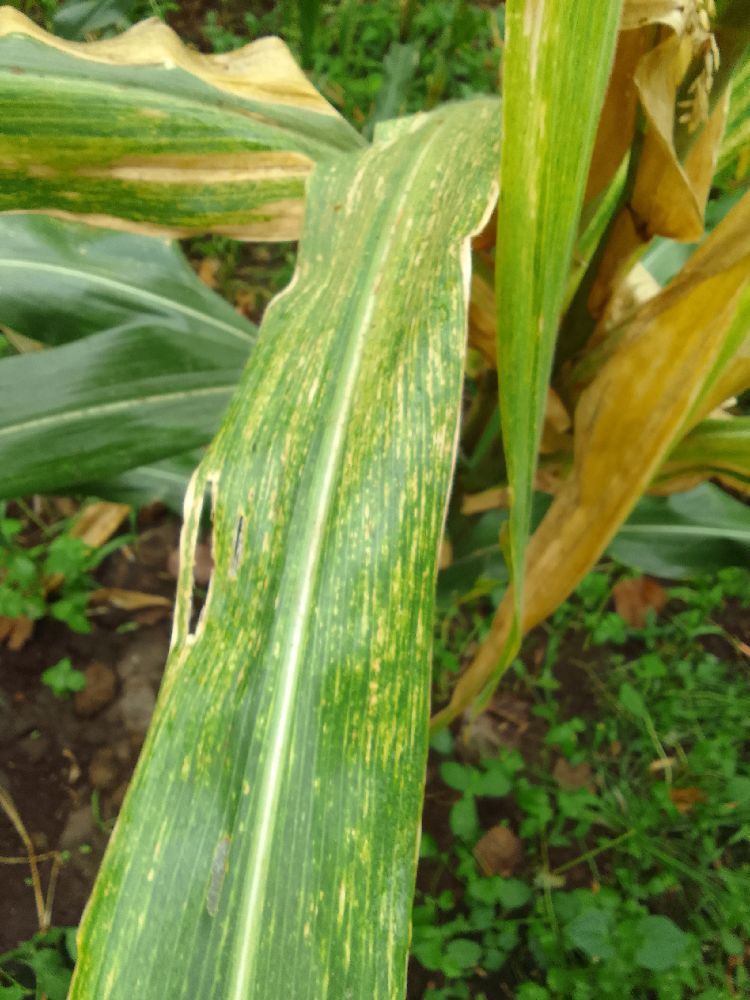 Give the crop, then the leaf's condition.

maize, maize lethal necrosis
